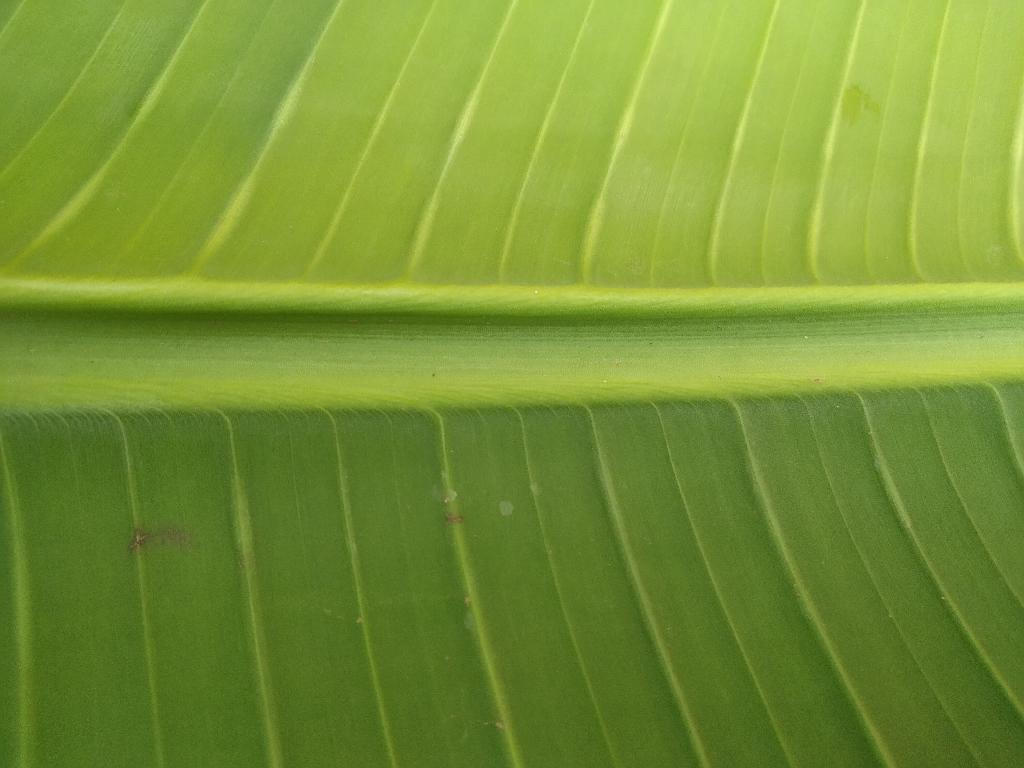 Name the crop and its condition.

banana, healthy
